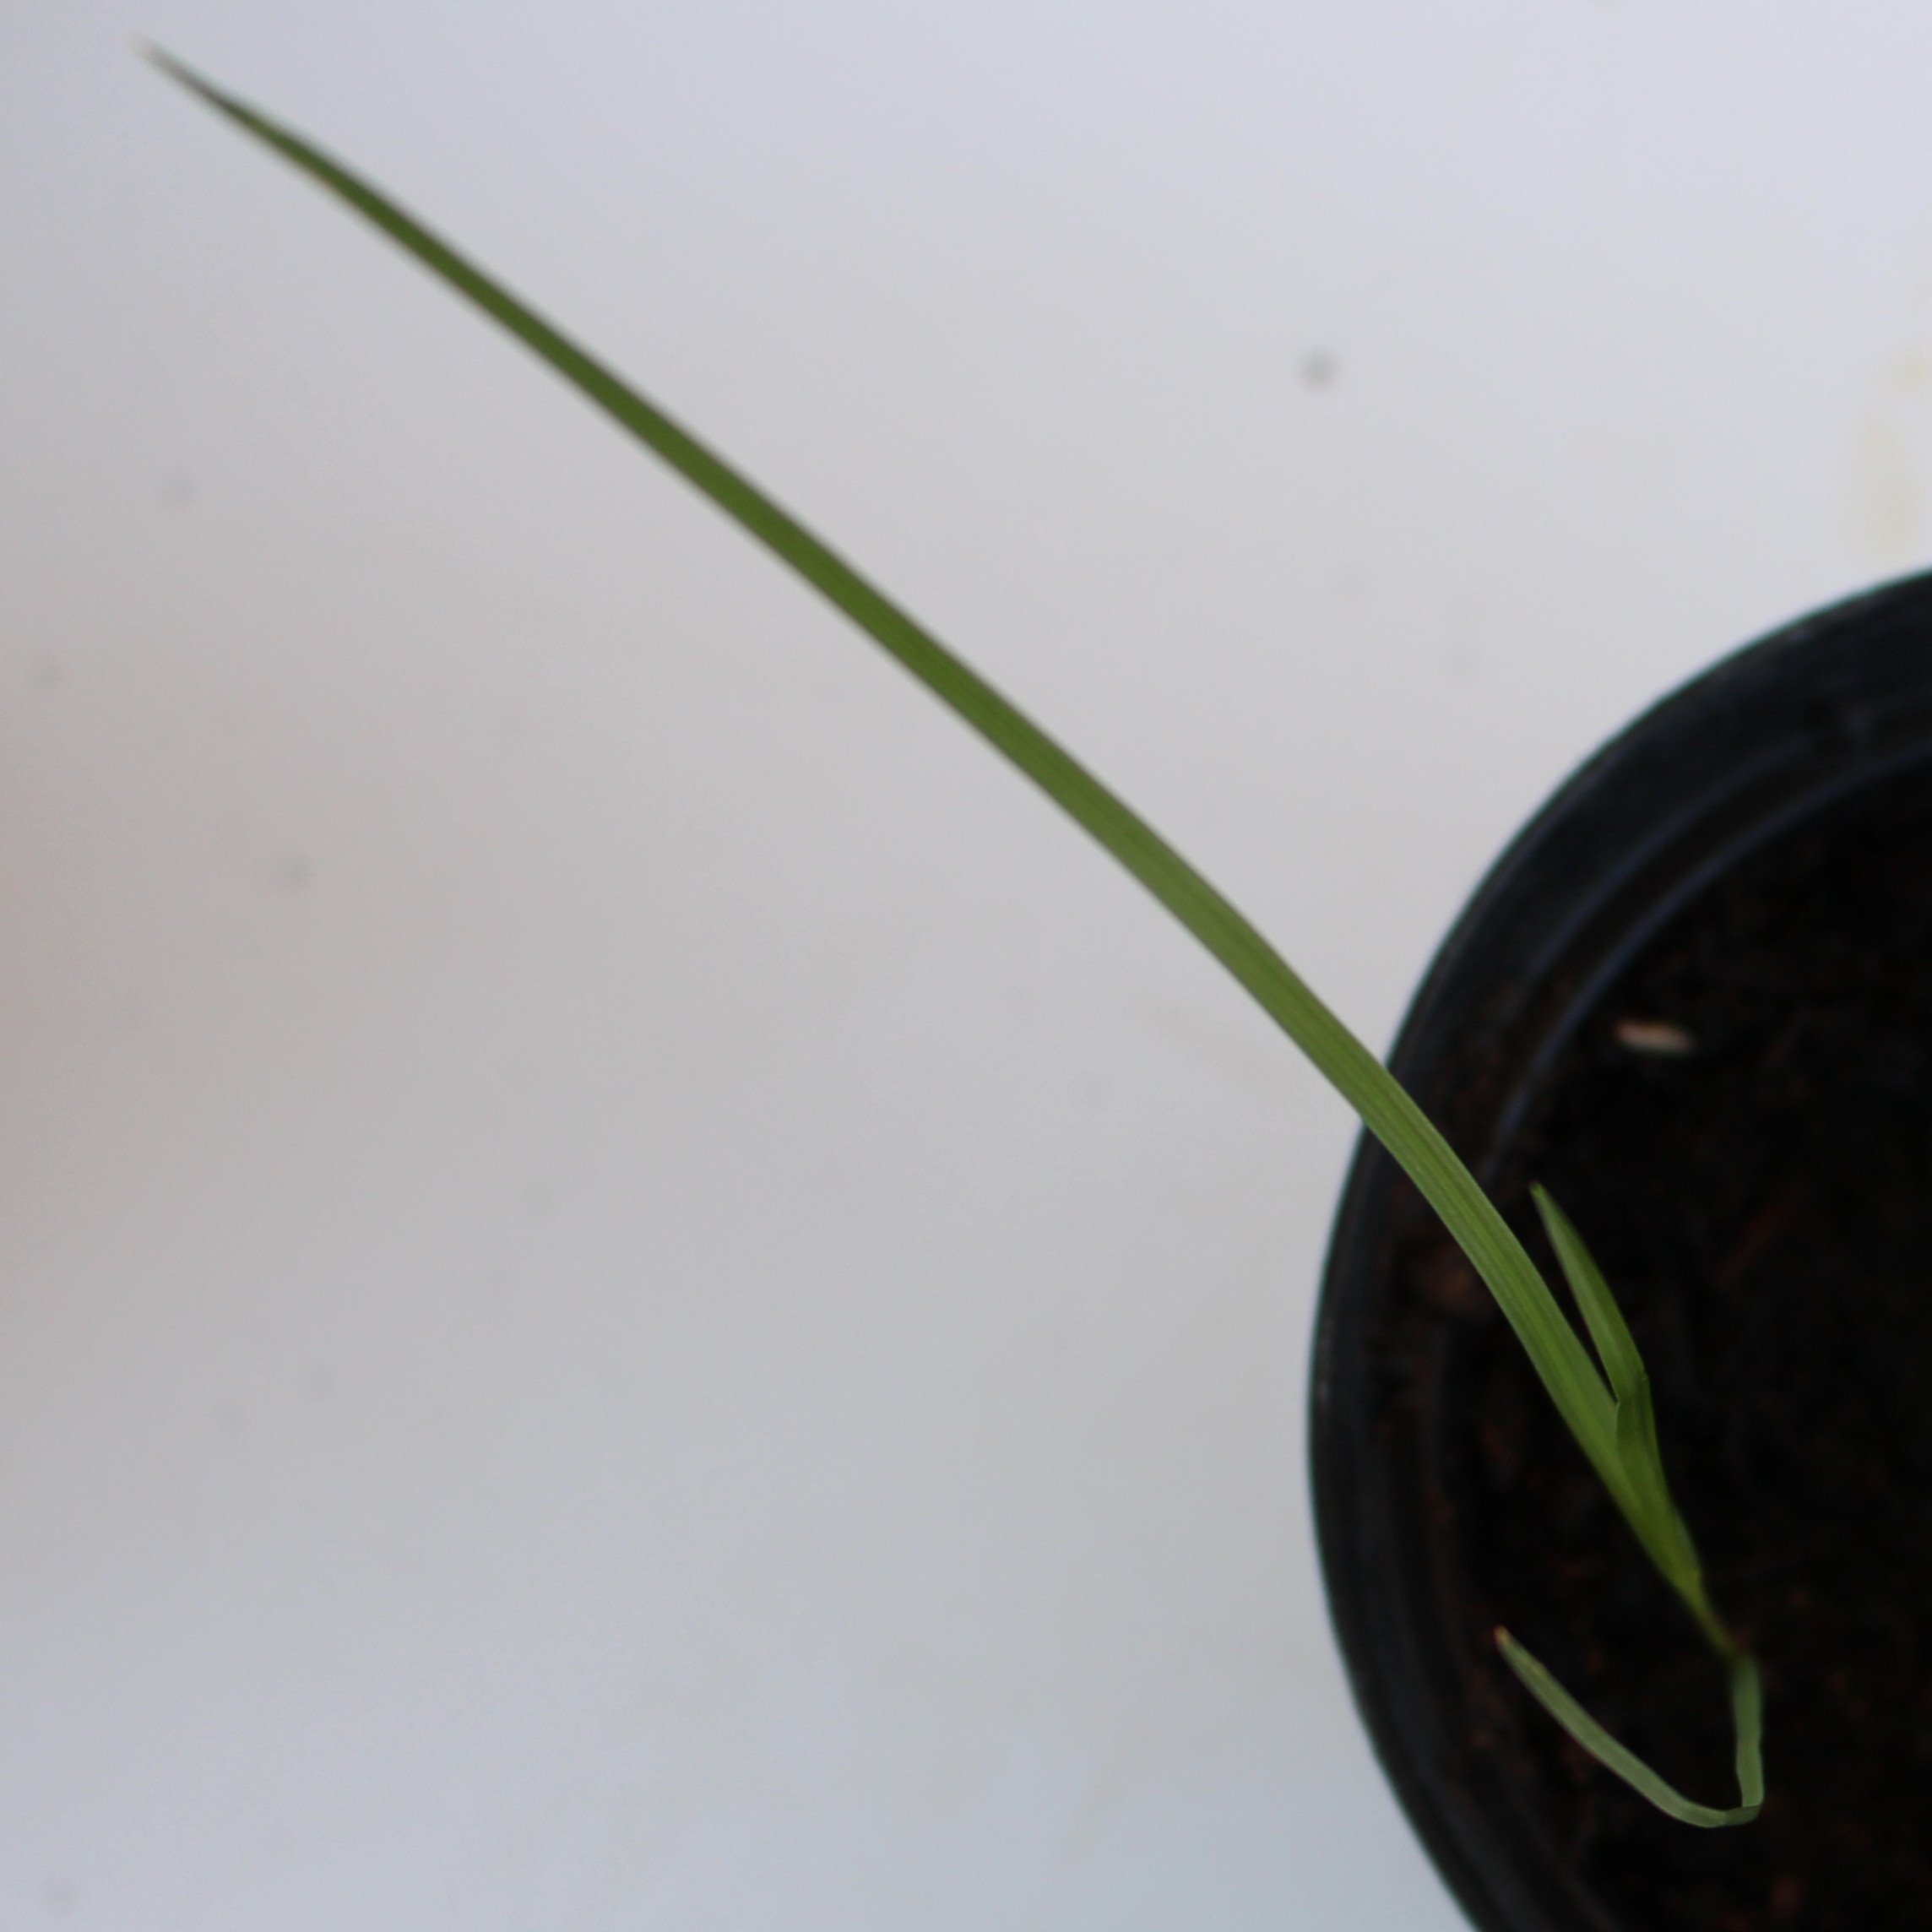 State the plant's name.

Lolium multiflorum
